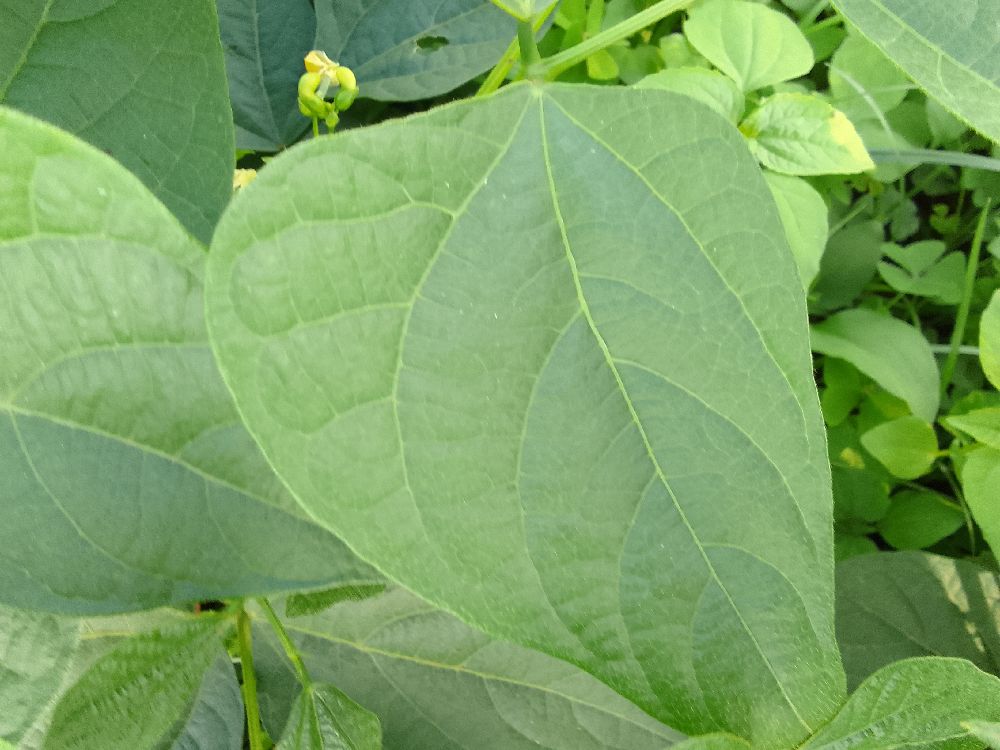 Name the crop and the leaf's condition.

common bean, healthy
